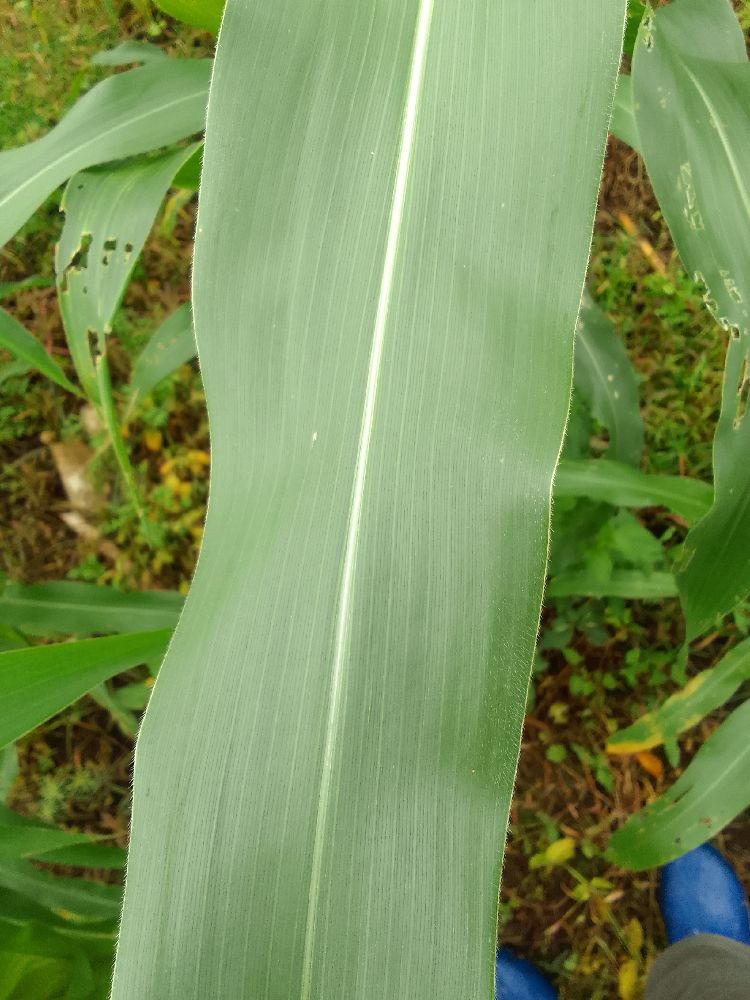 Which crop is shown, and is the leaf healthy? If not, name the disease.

maize, healthy
